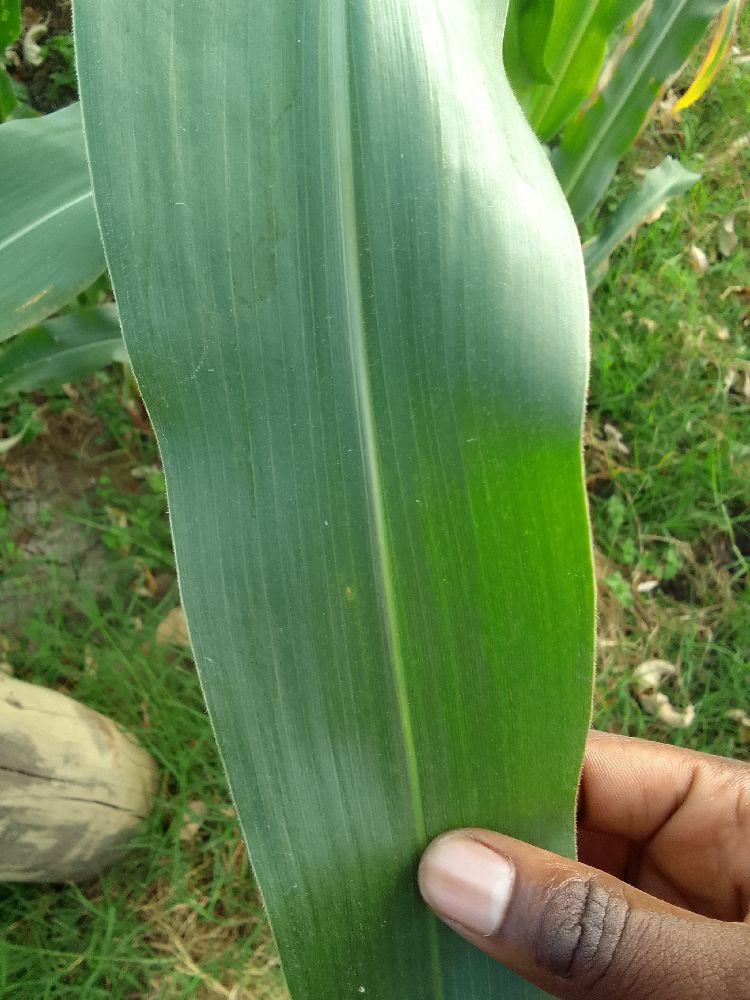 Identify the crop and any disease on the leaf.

maize, healthy
